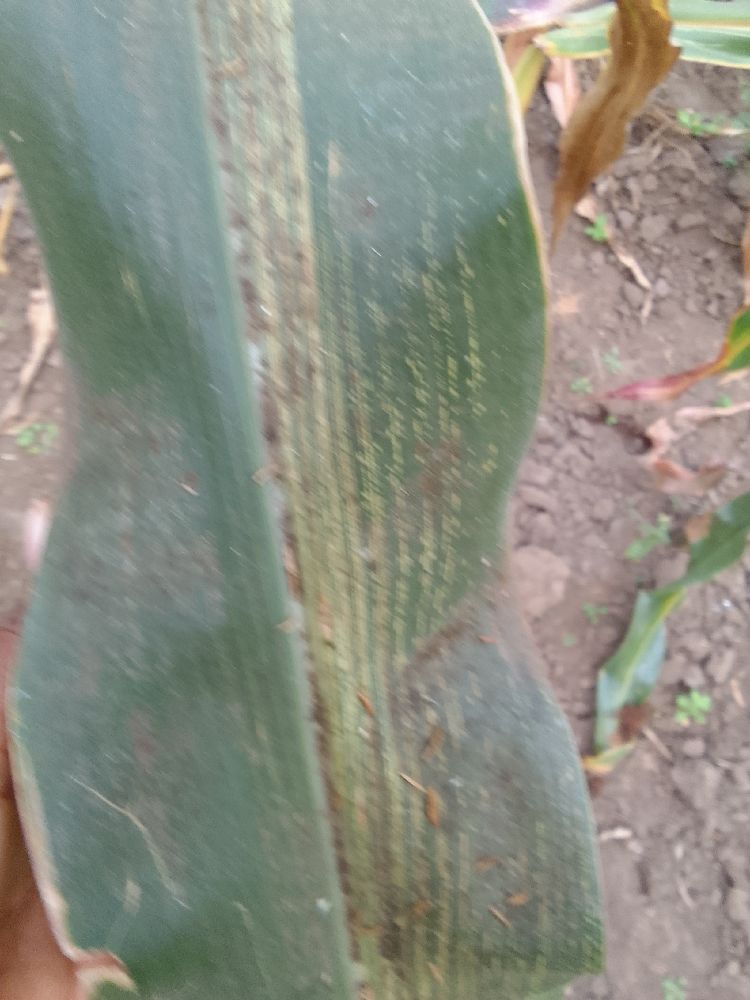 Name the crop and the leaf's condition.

maize, maize streak virus
